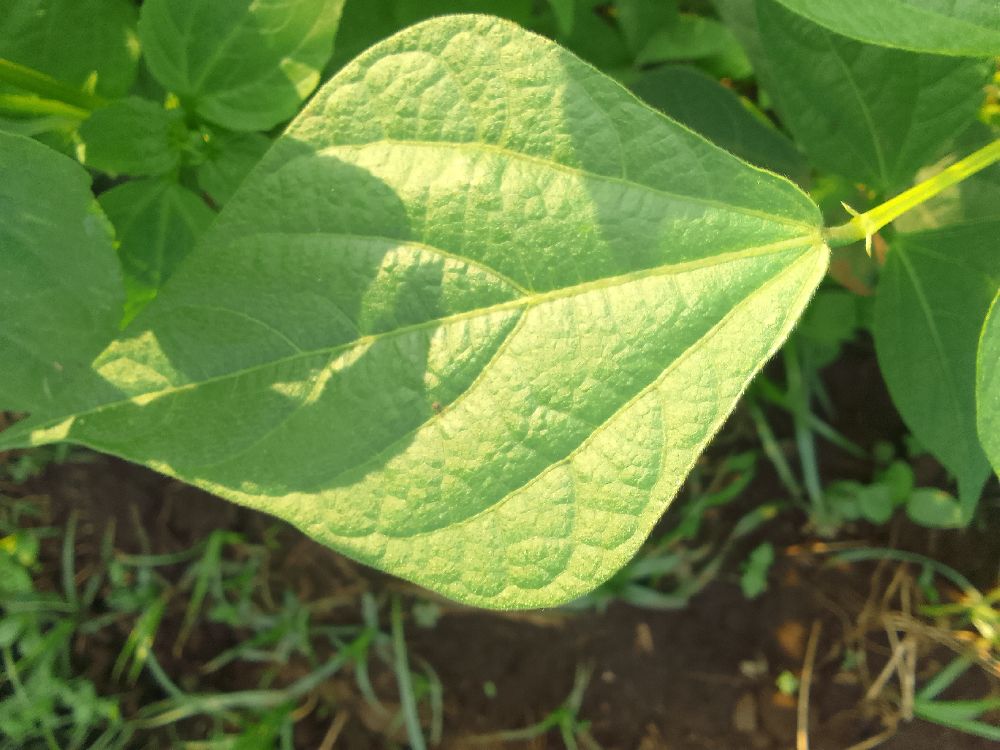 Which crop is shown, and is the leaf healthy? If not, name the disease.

common bean, healthy
